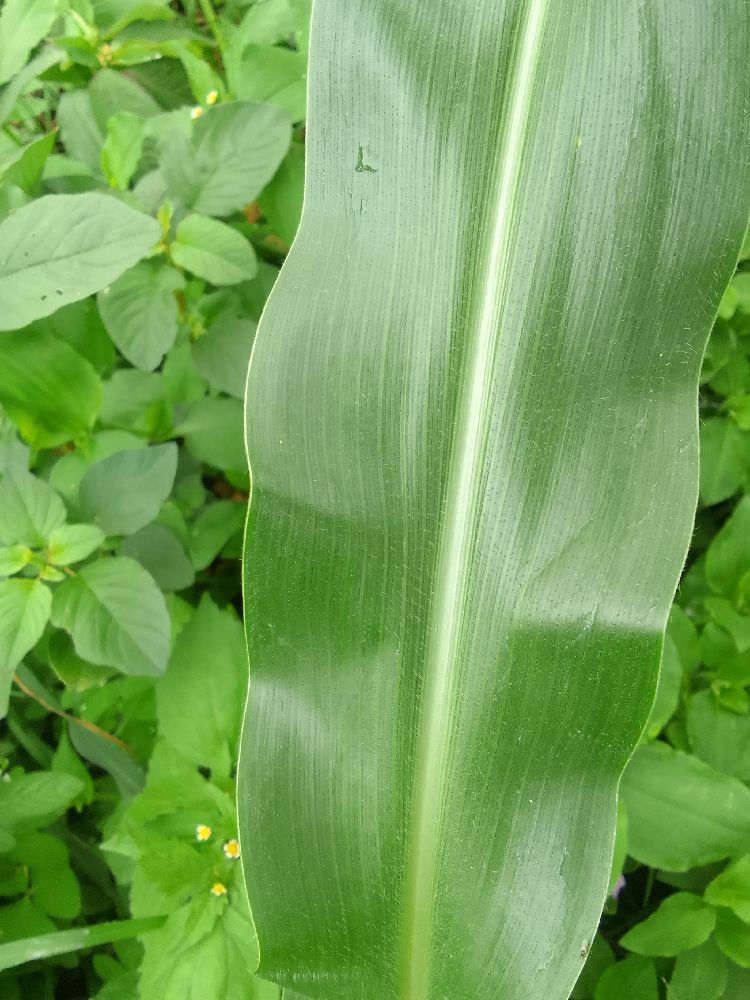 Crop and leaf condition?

maize, healthy
